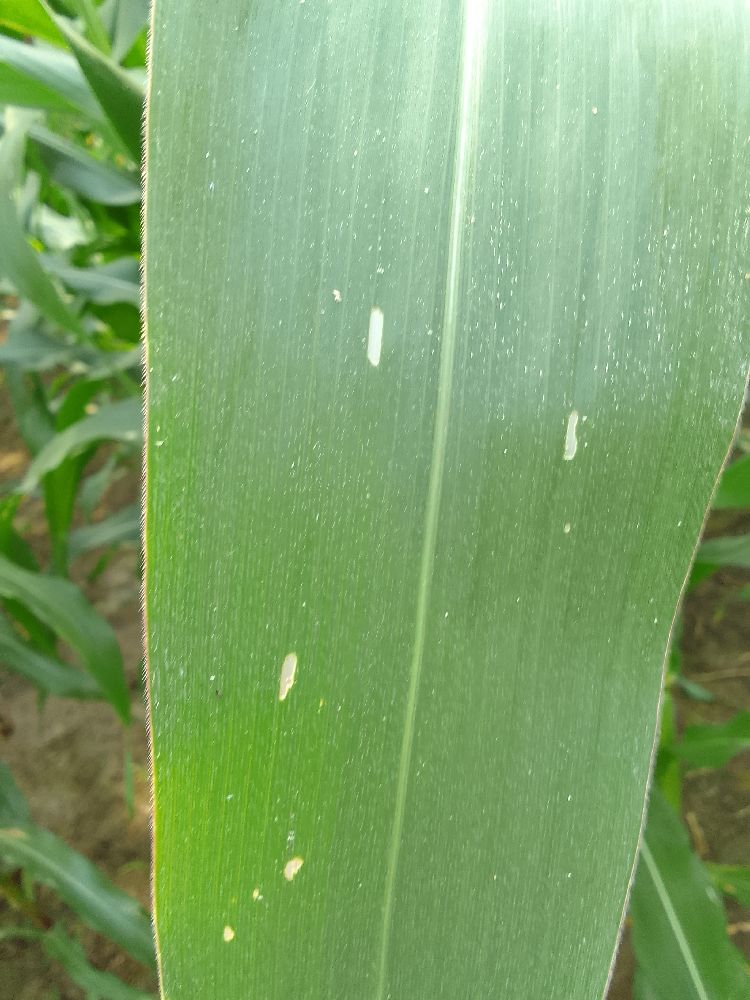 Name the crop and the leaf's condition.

maize, healthy
